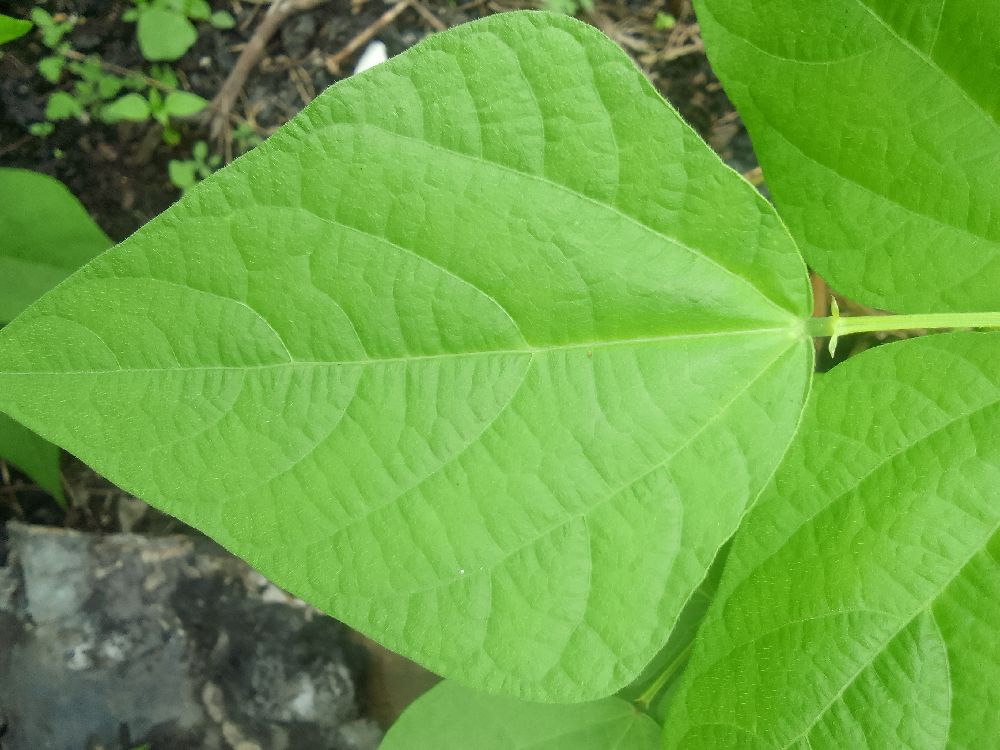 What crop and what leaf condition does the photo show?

common bean, healthy
